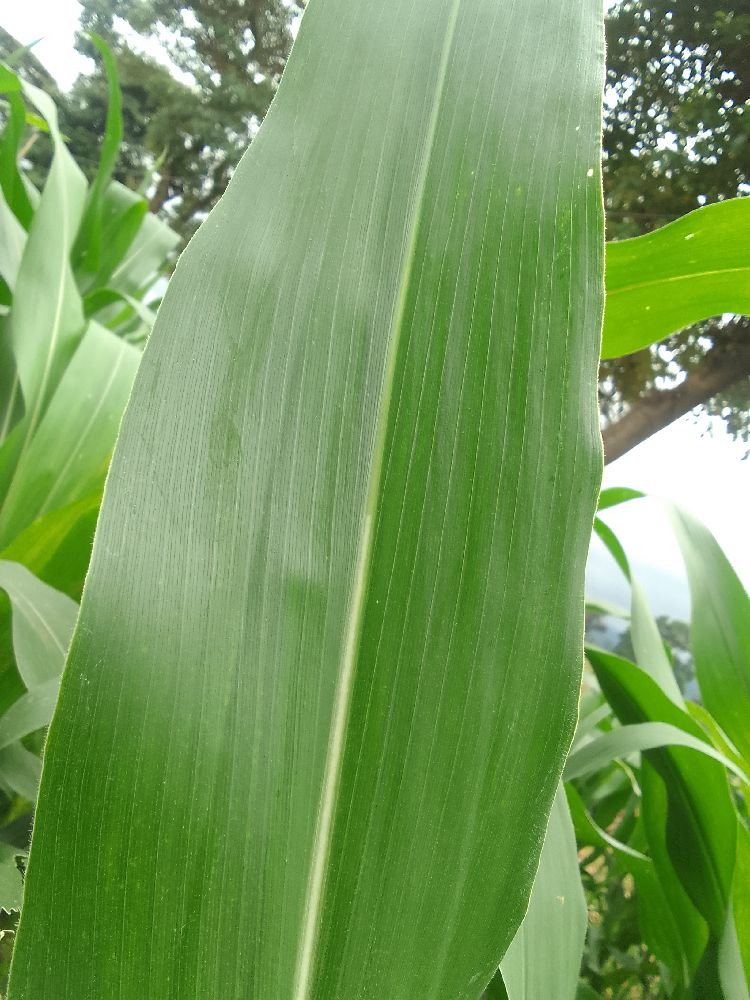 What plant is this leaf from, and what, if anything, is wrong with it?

maize, healthy
